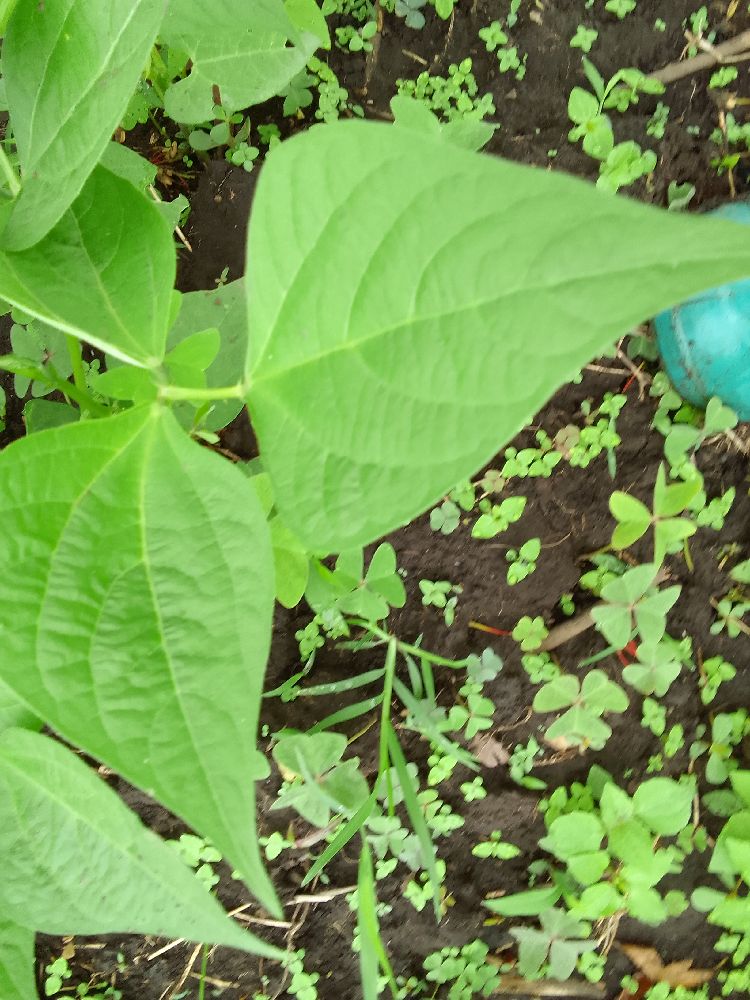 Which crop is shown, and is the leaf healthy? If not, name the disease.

common bean, healthy
